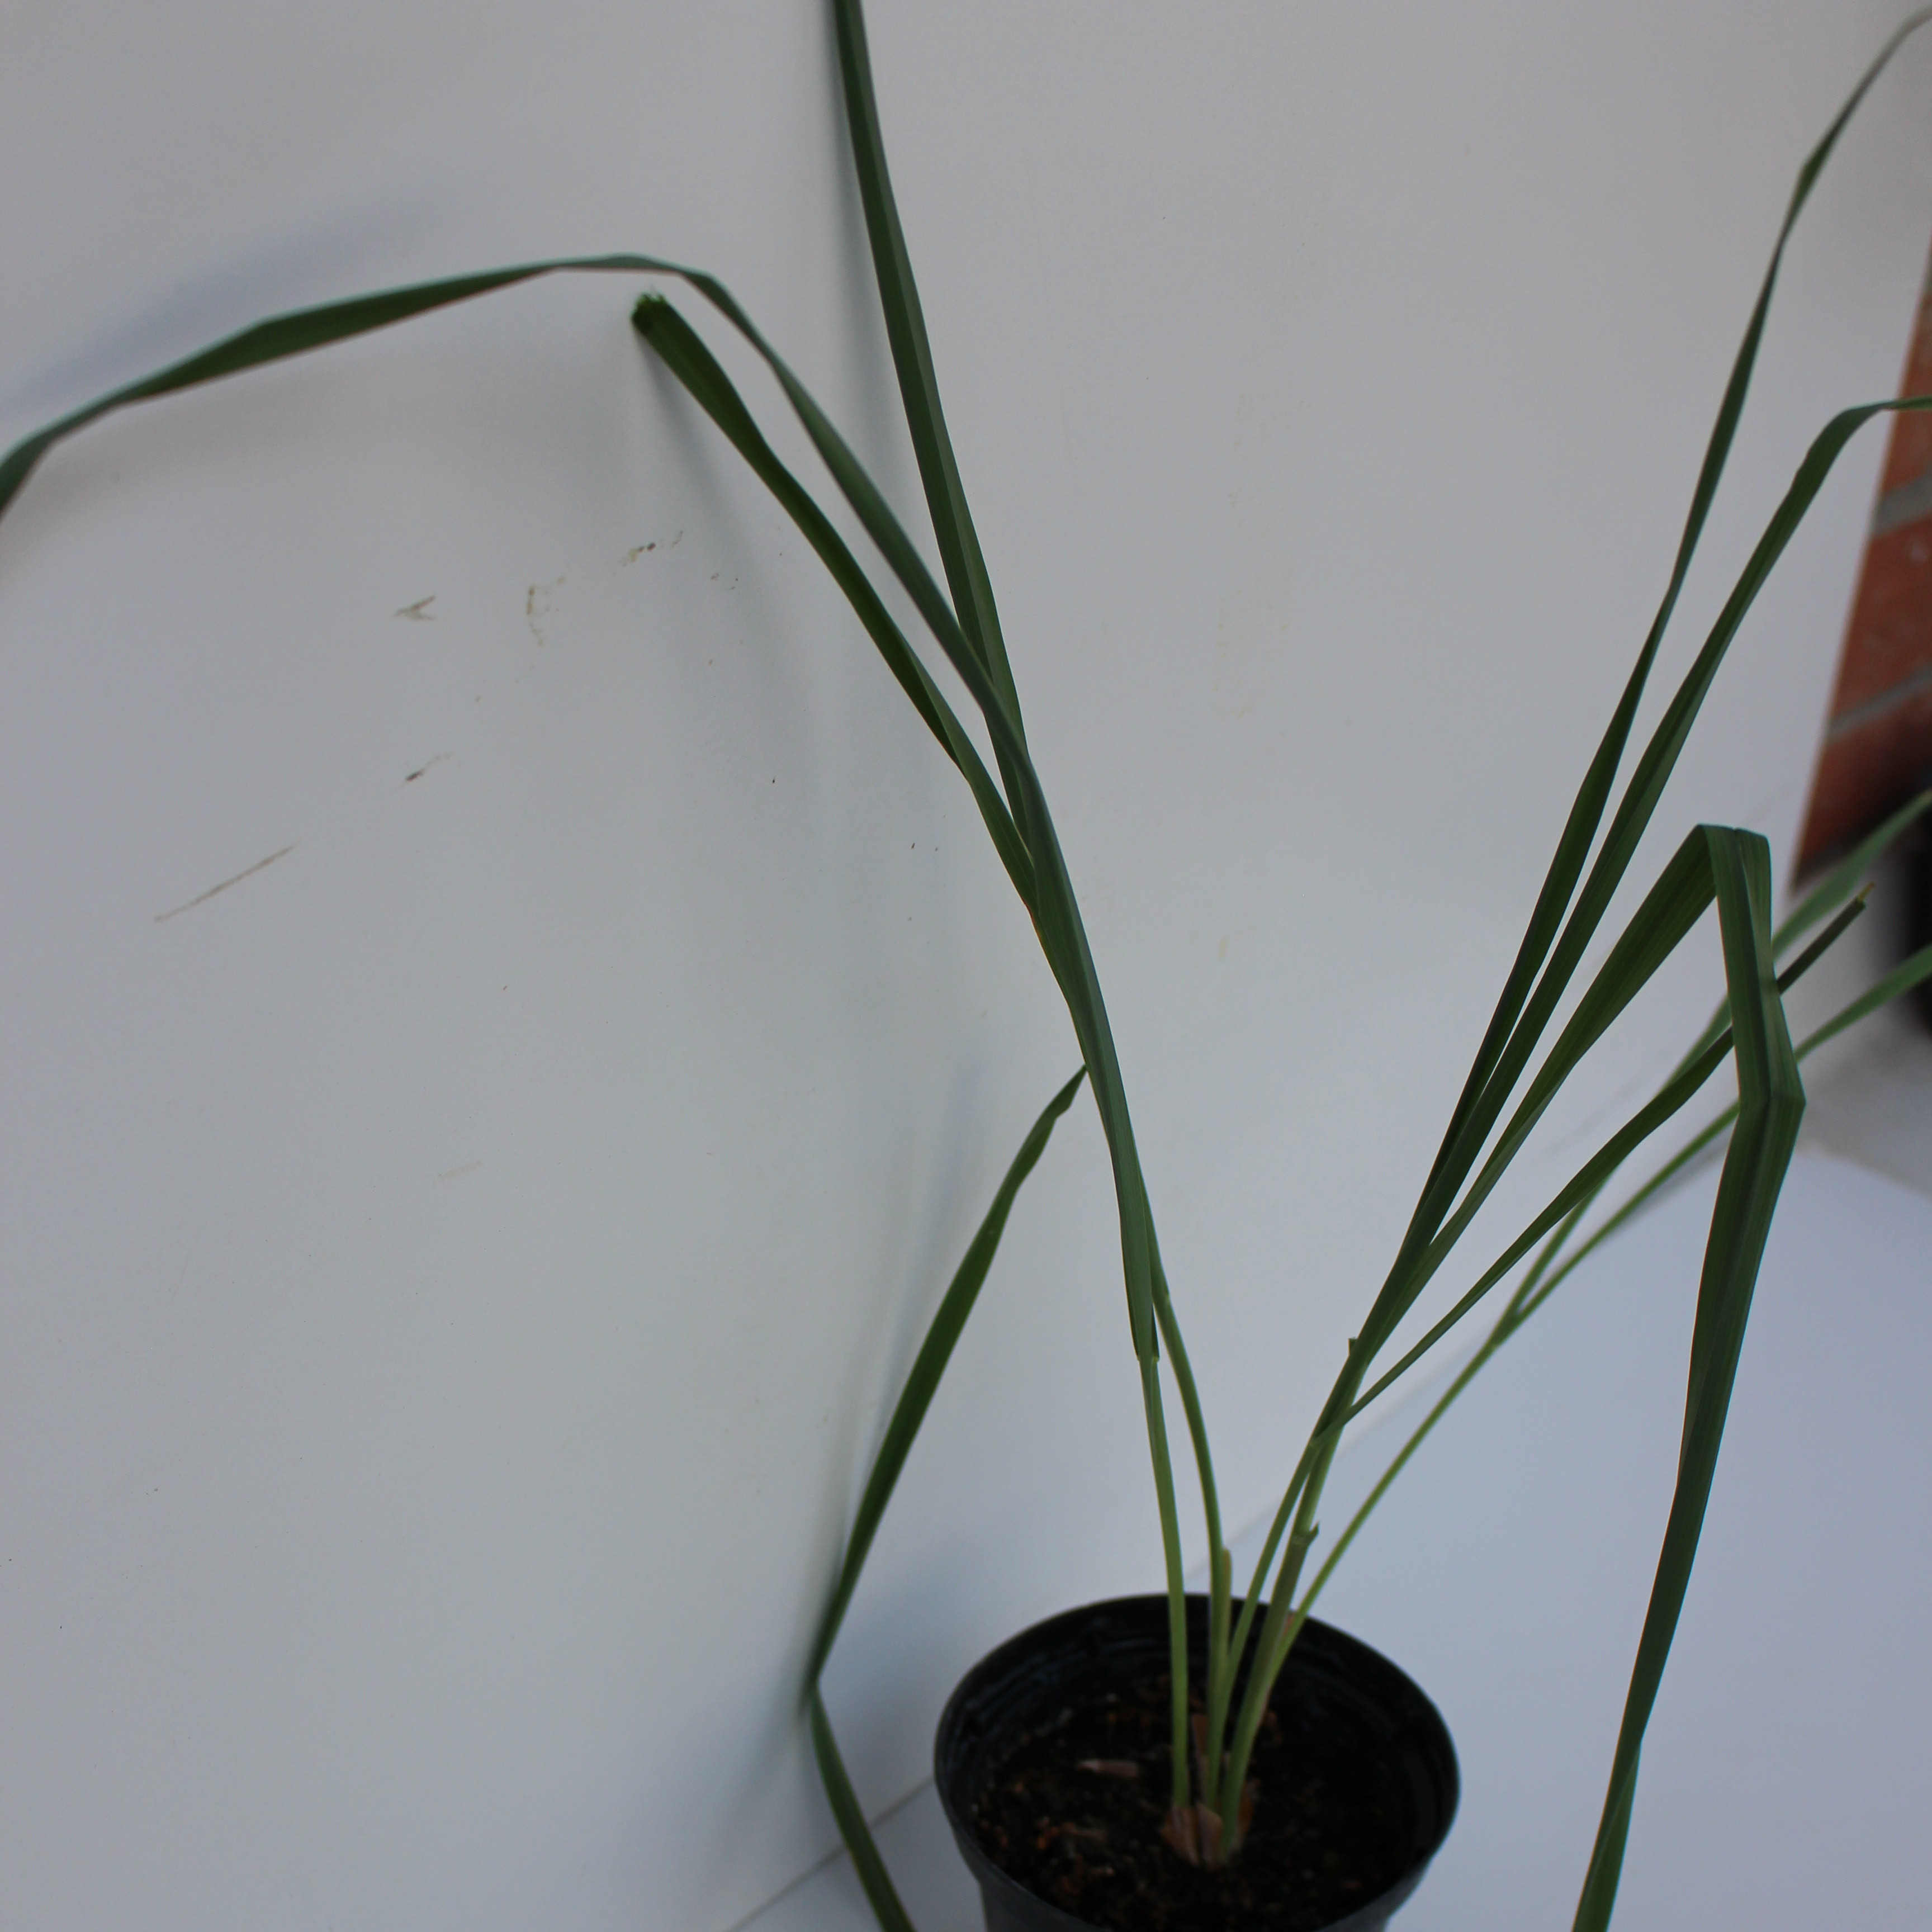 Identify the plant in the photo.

Avena sterilis
